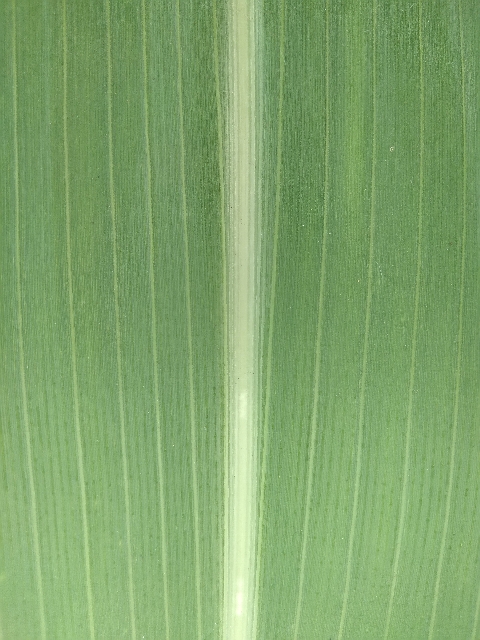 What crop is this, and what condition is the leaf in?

maize, healthy
